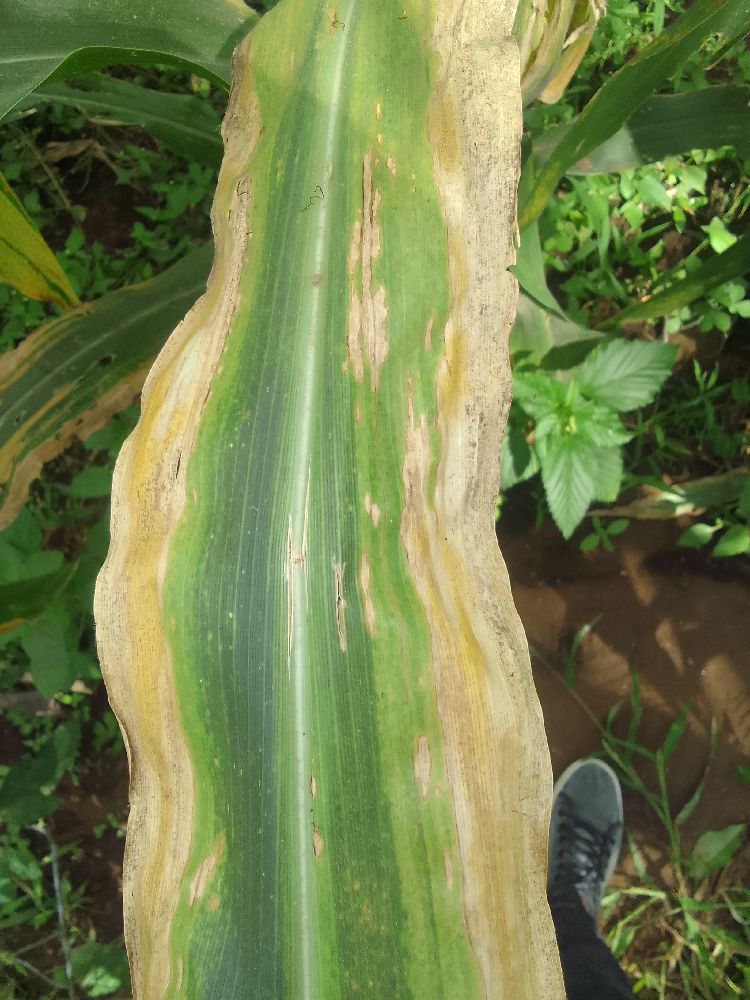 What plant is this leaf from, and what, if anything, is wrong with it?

maize, maize lethal necrosis
